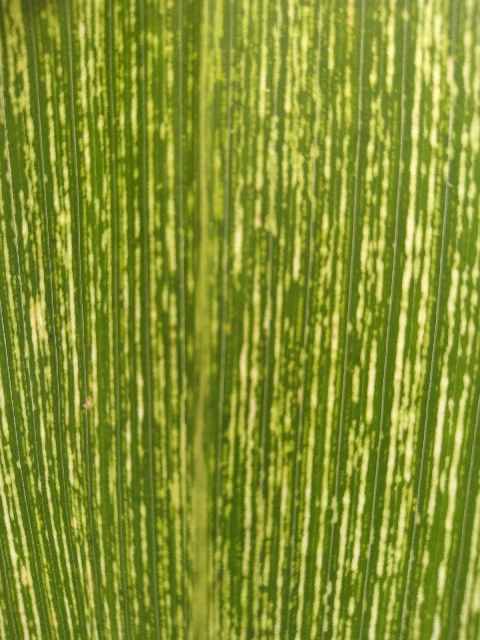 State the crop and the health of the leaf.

maize, maize streak virus
